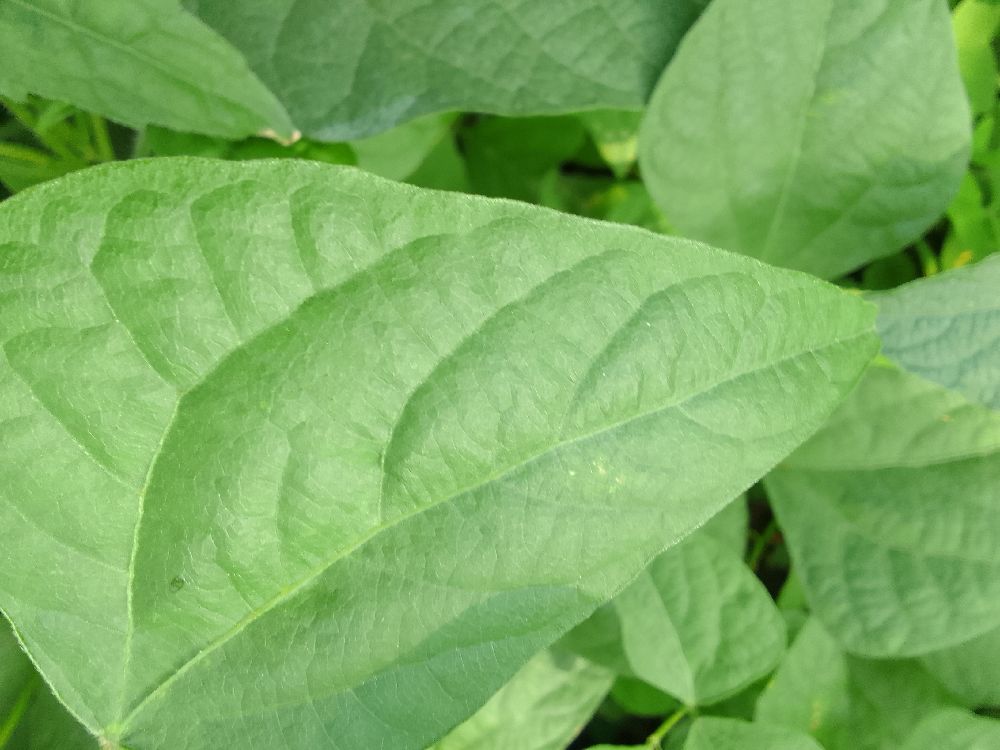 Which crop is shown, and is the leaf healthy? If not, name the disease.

common bean, healthy
